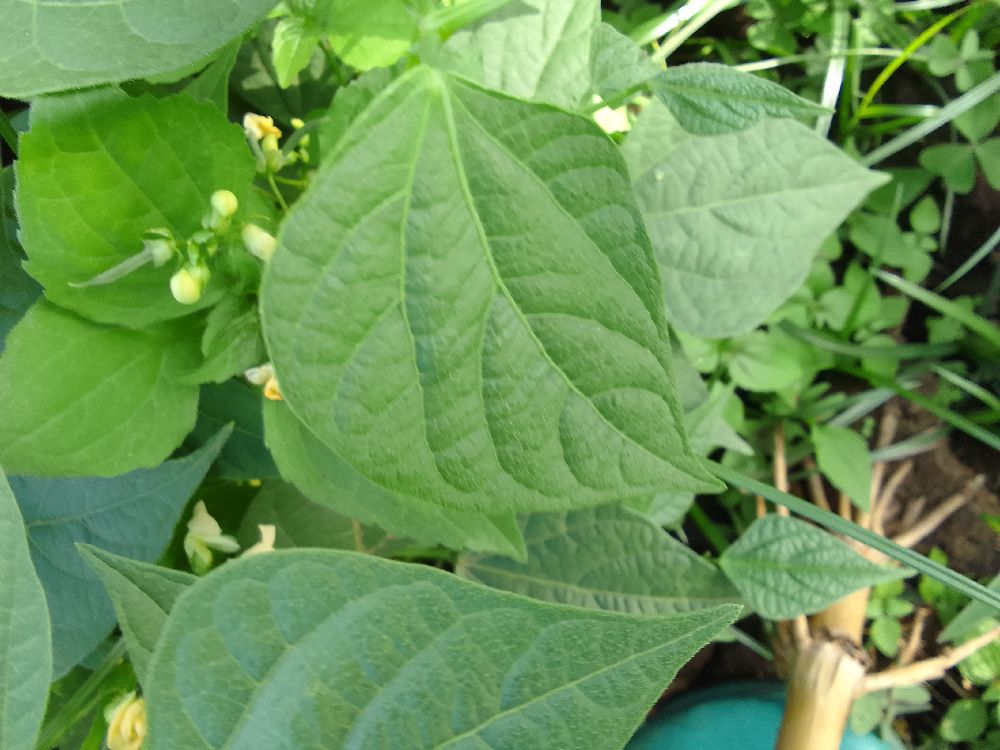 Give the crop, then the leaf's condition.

common bean, healthy
